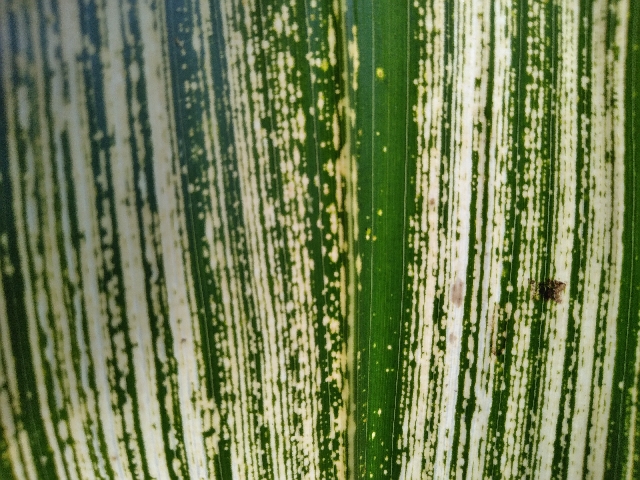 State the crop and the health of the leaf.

maize, maize streak virus
